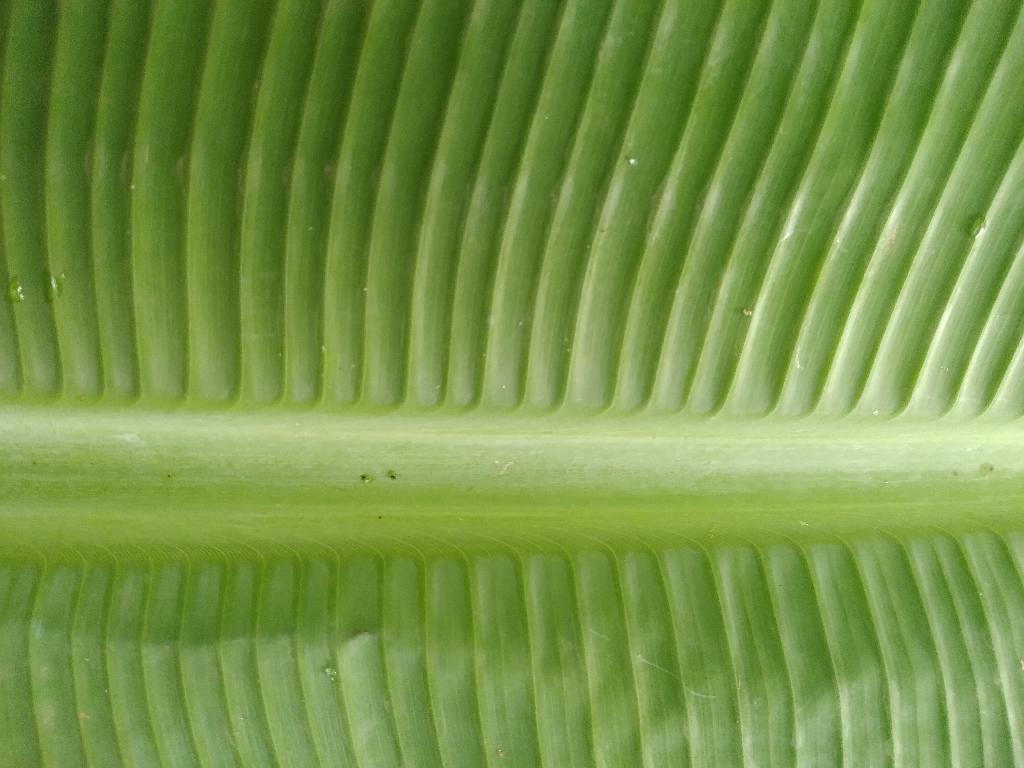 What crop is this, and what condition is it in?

banana, healthy
